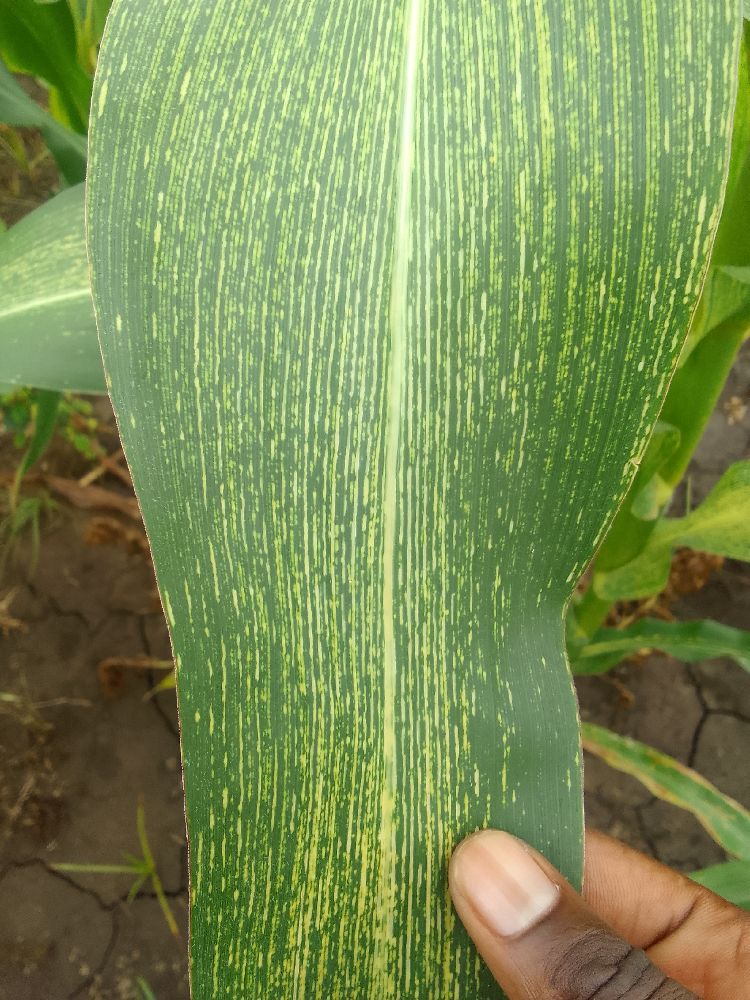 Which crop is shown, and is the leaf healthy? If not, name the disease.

maize, maize streak virus
